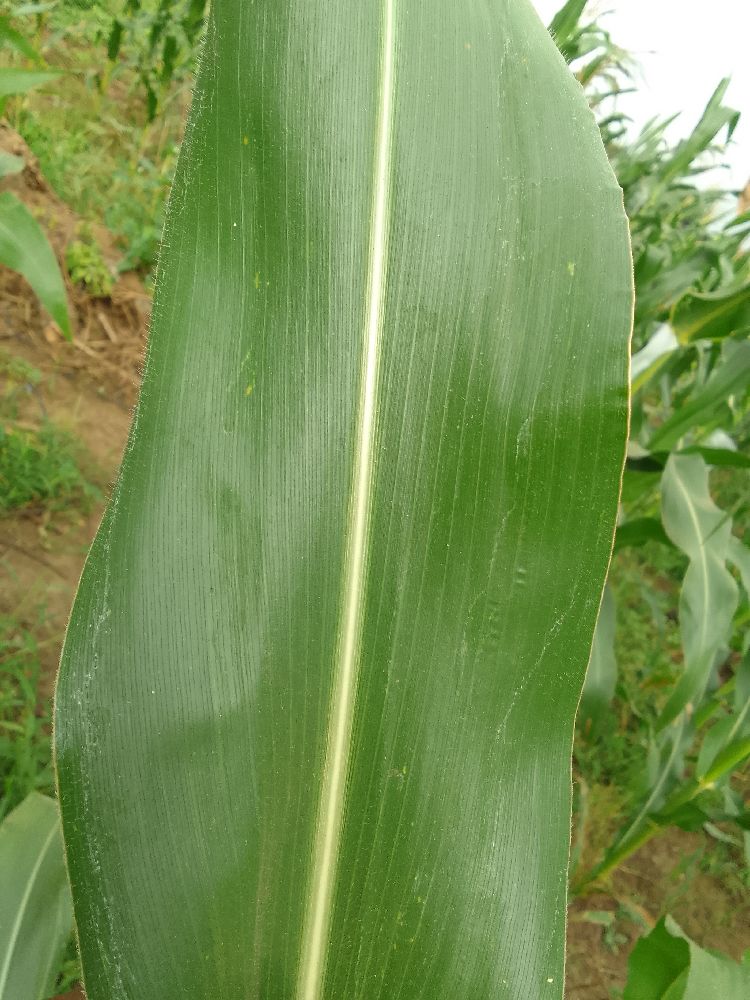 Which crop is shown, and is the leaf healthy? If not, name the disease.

maize, healthy
